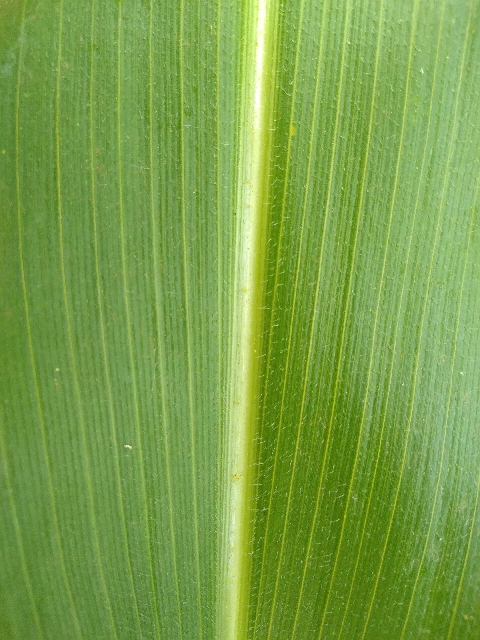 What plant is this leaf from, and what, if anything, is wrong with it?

maize, healthy
